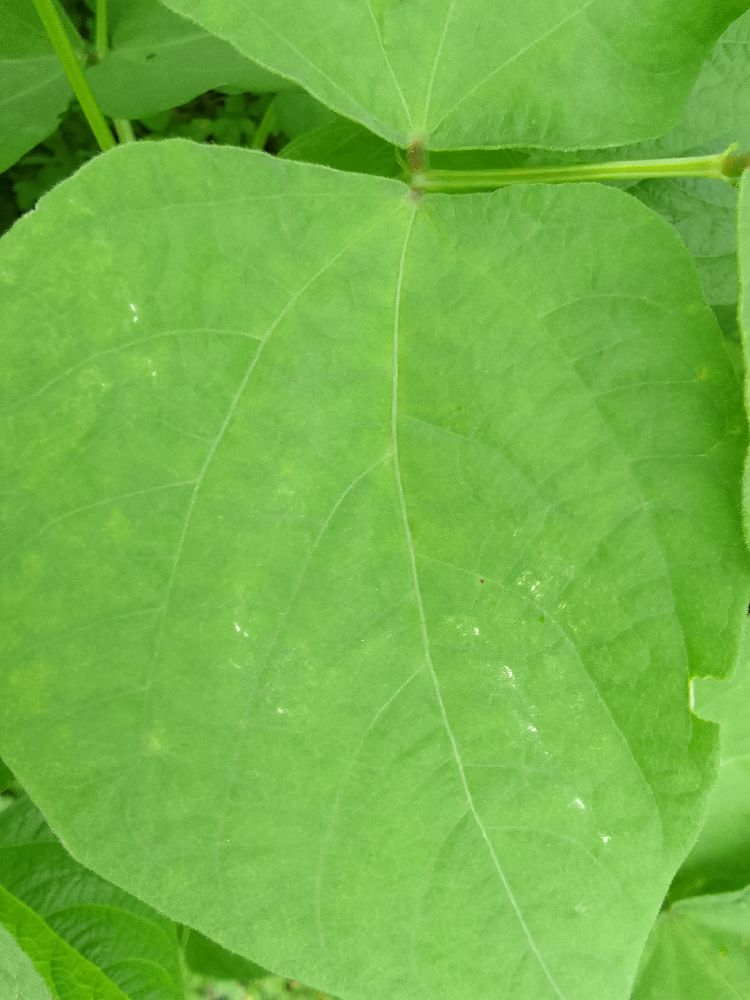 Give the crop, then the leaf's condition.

maize, healthy
